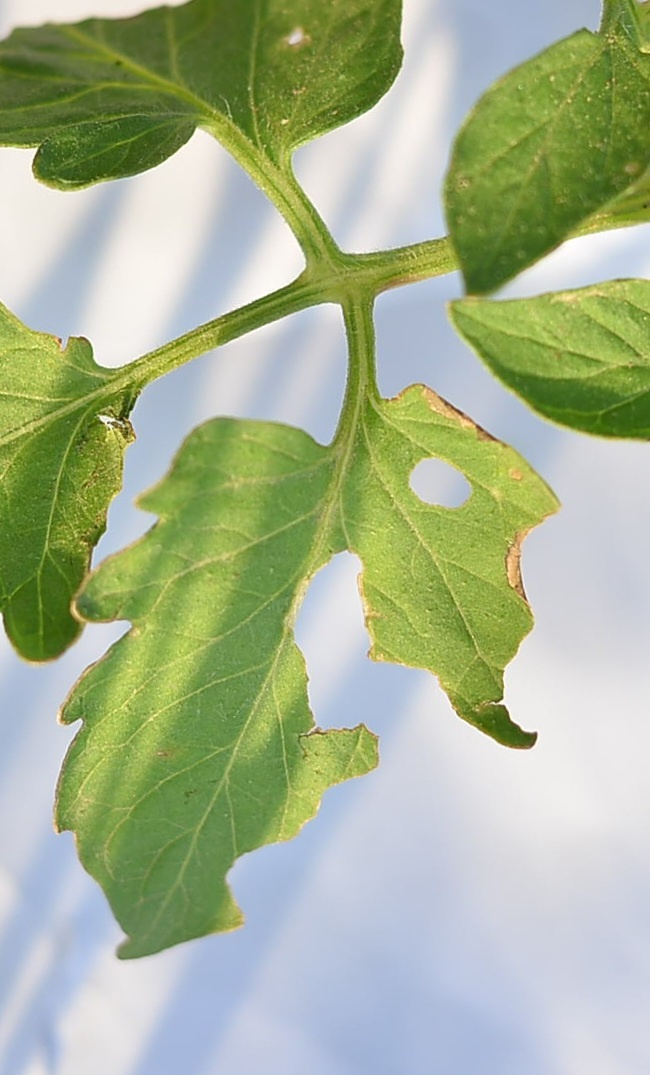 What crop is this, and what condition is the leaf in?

tomato, infected
